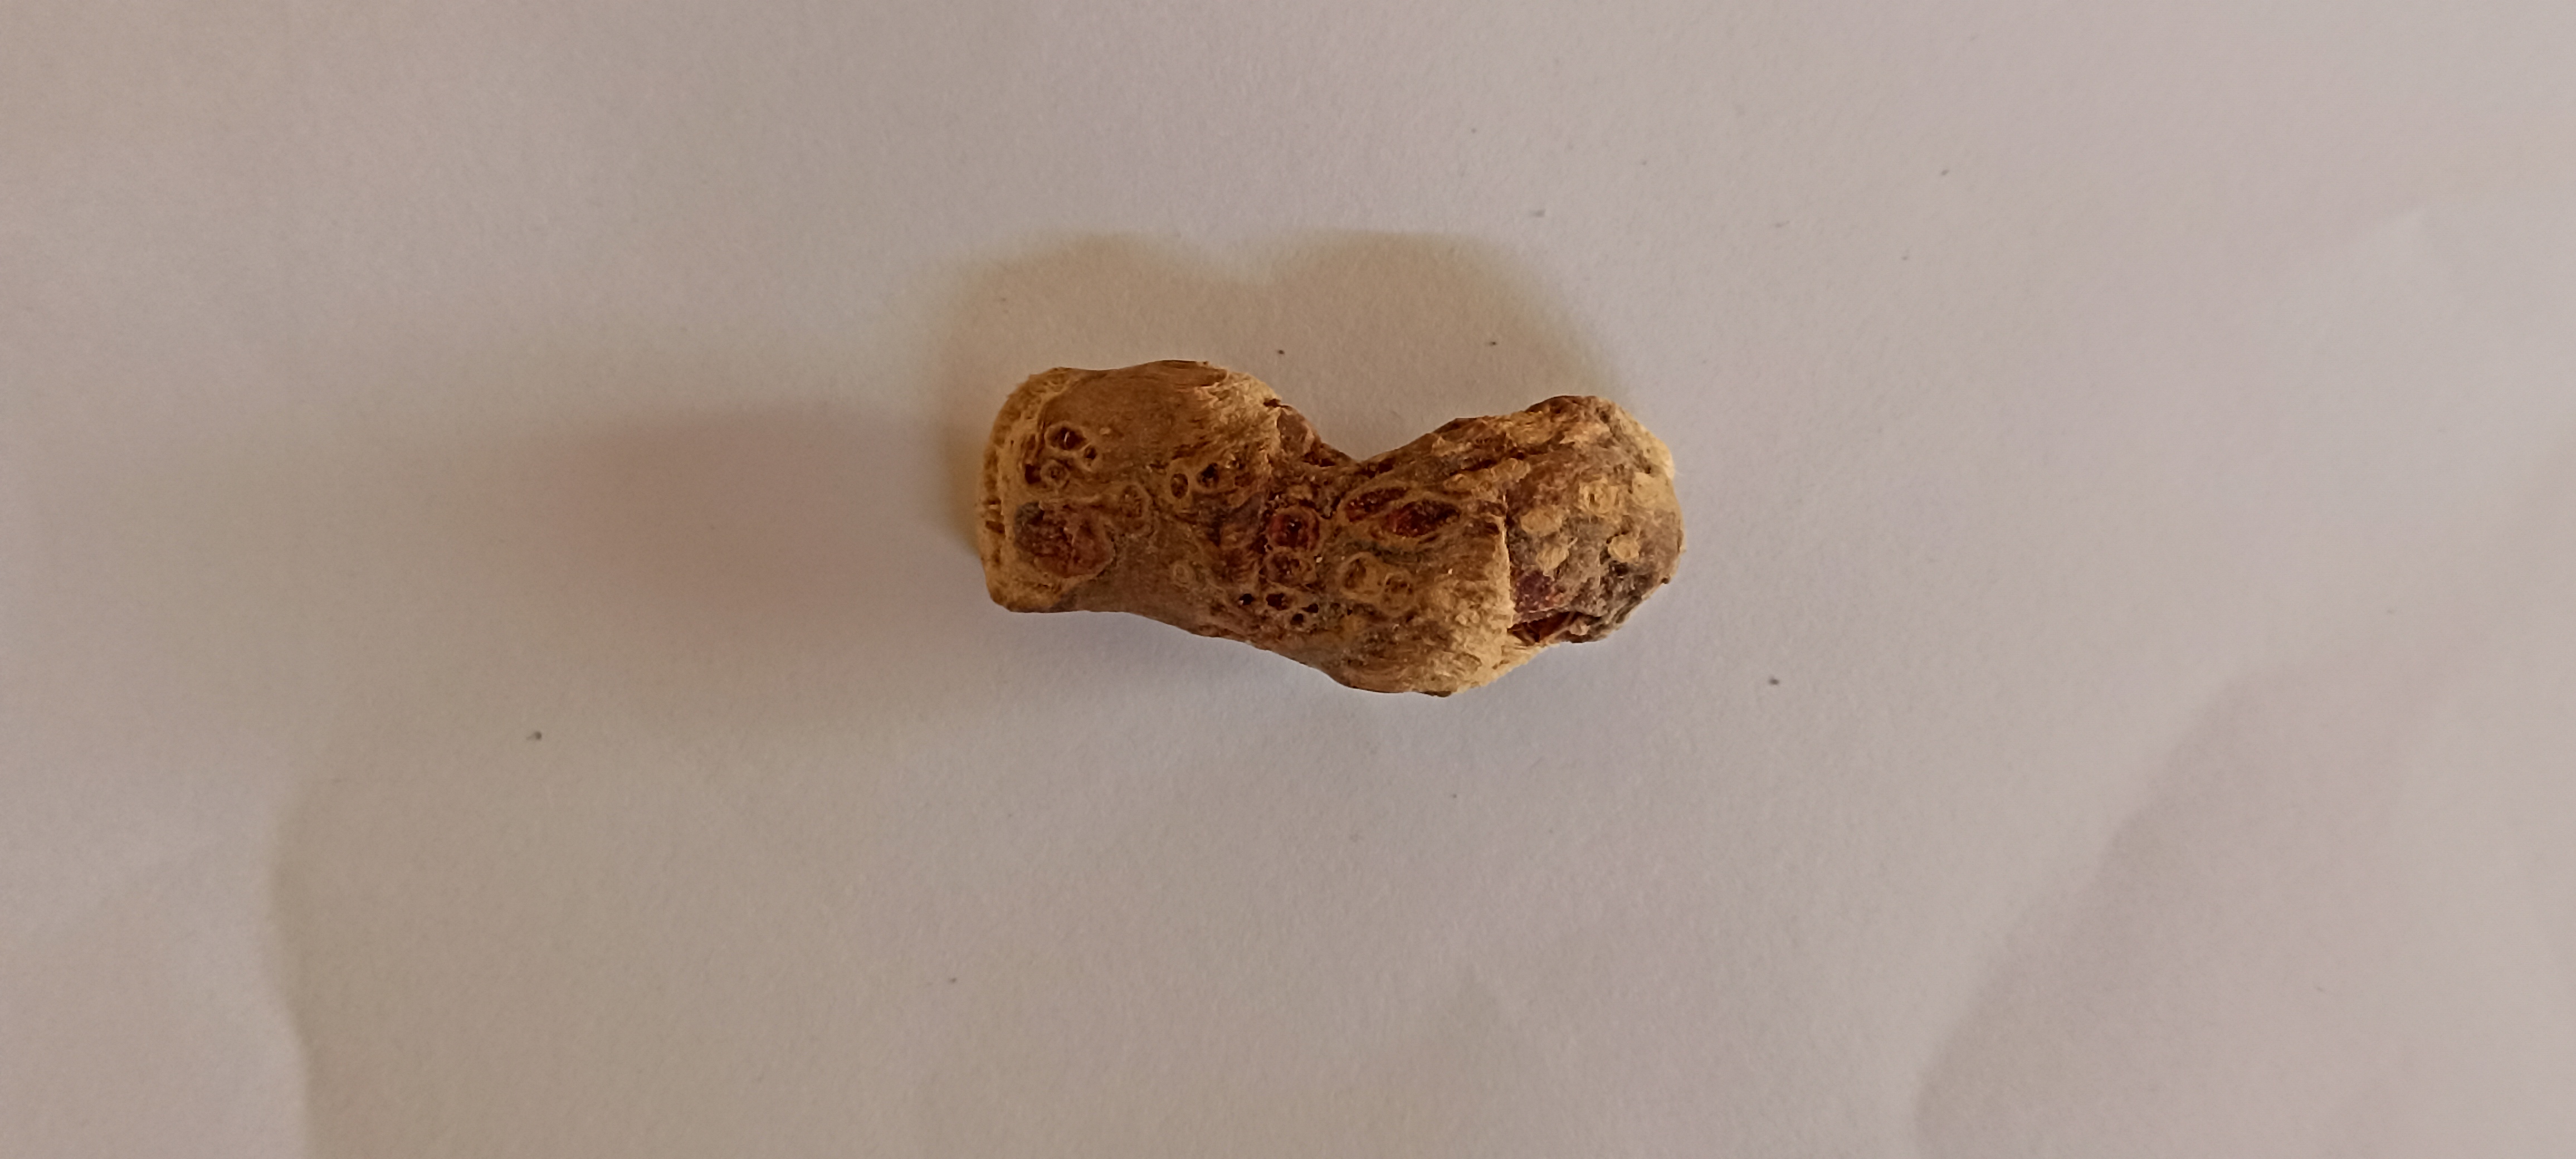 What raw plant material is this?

vekhand
